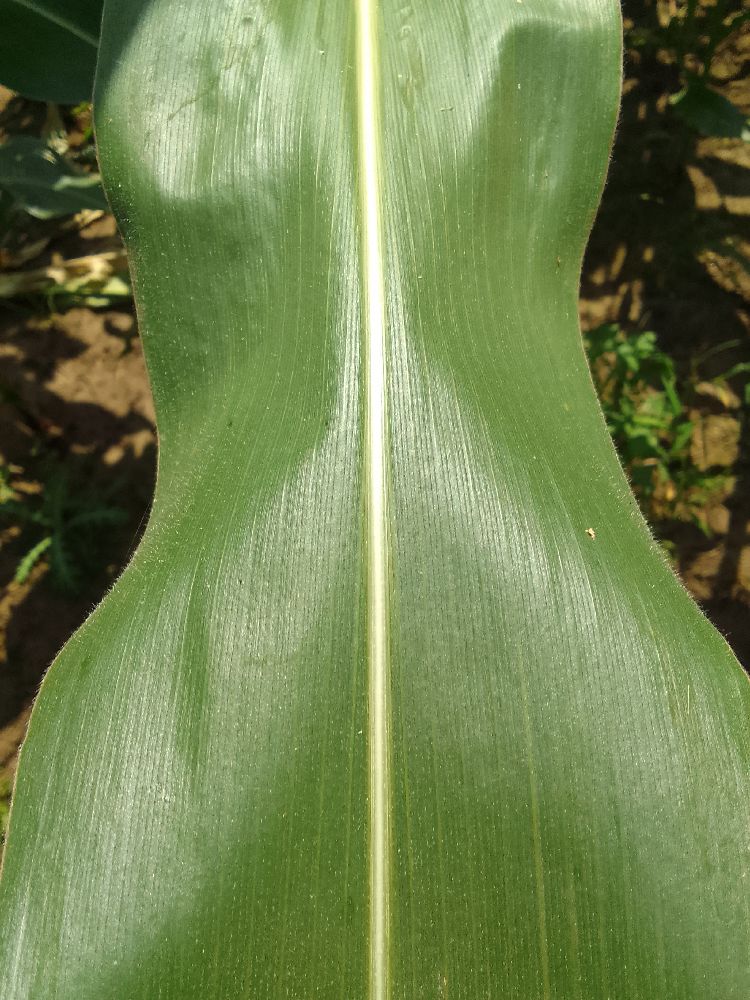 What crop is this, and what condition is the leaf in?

maize, healthy
